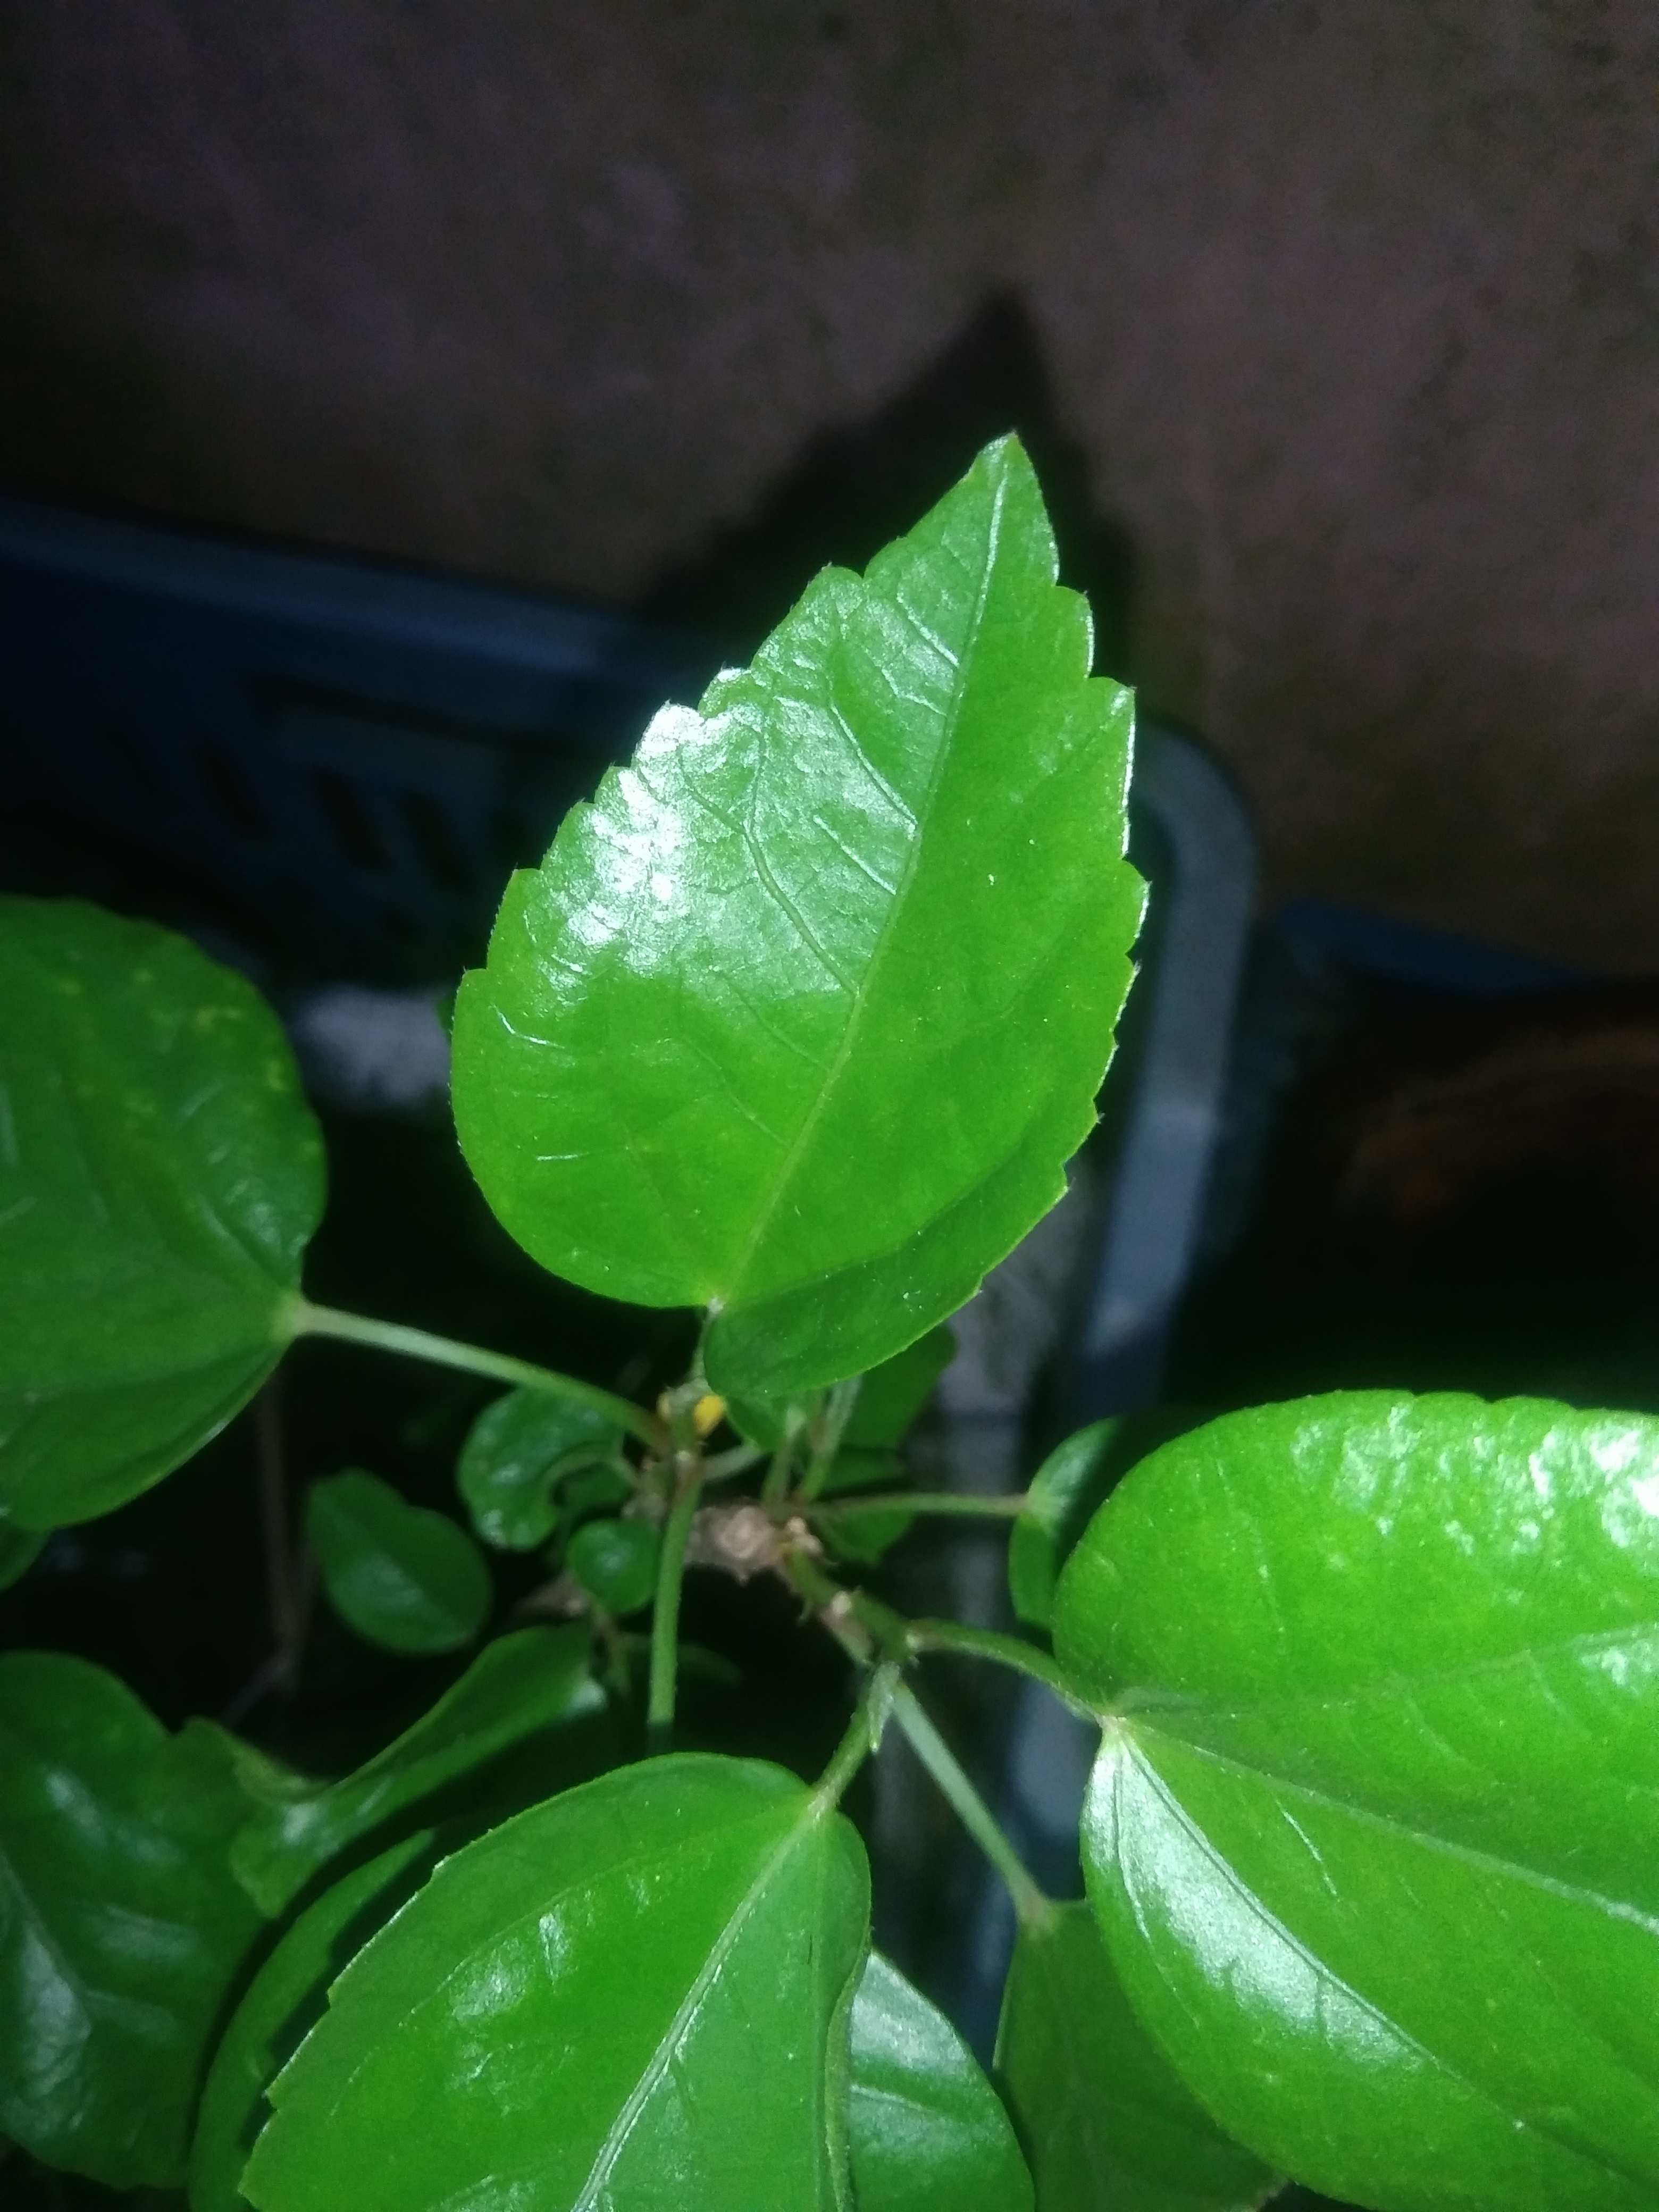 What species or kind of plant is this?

hibiscus
